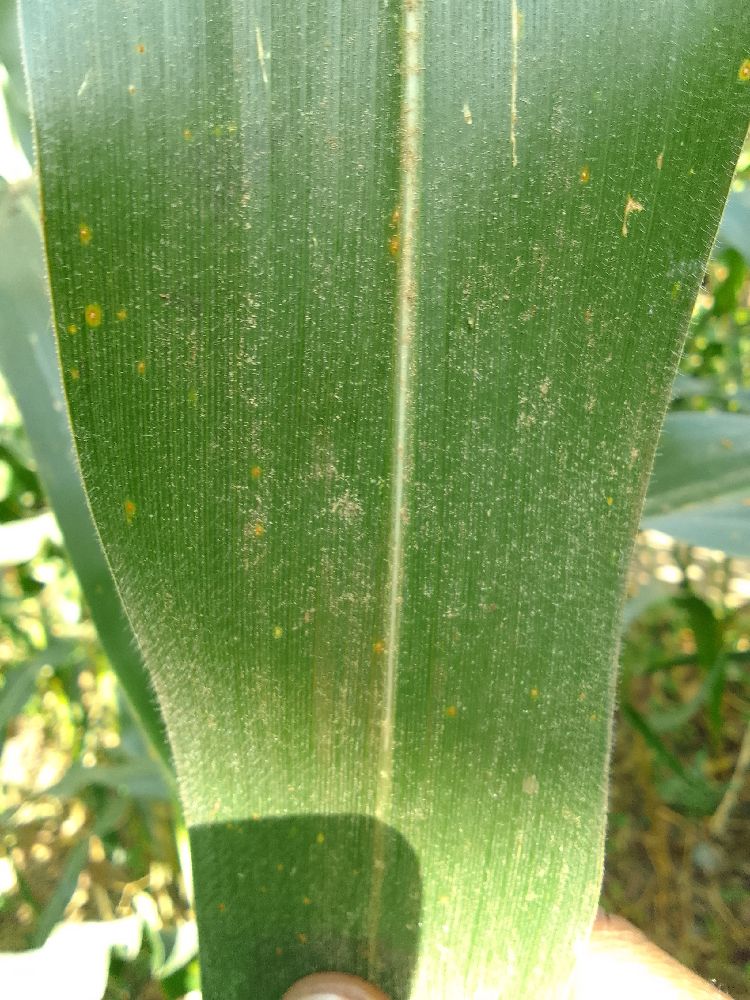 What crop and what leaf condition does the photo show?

maize, healthy
